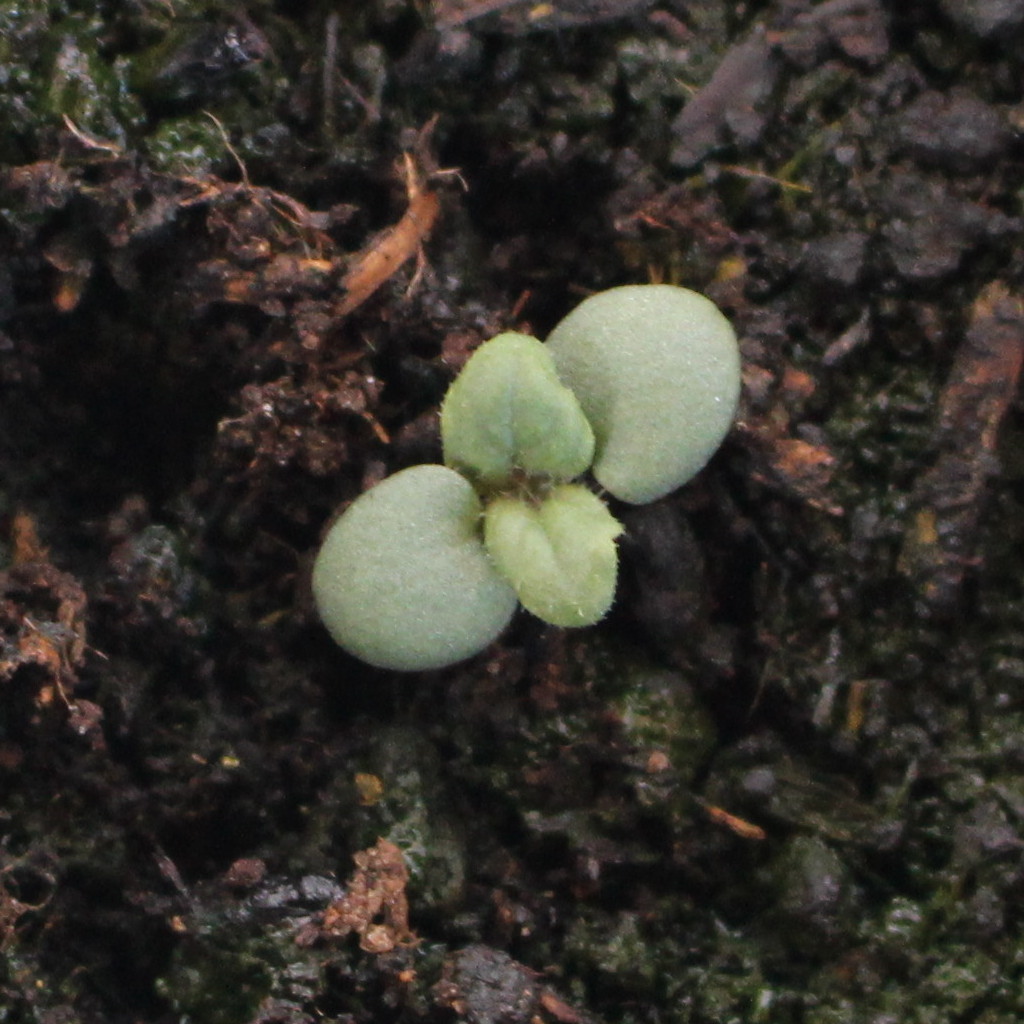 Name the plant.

Veronica persica
